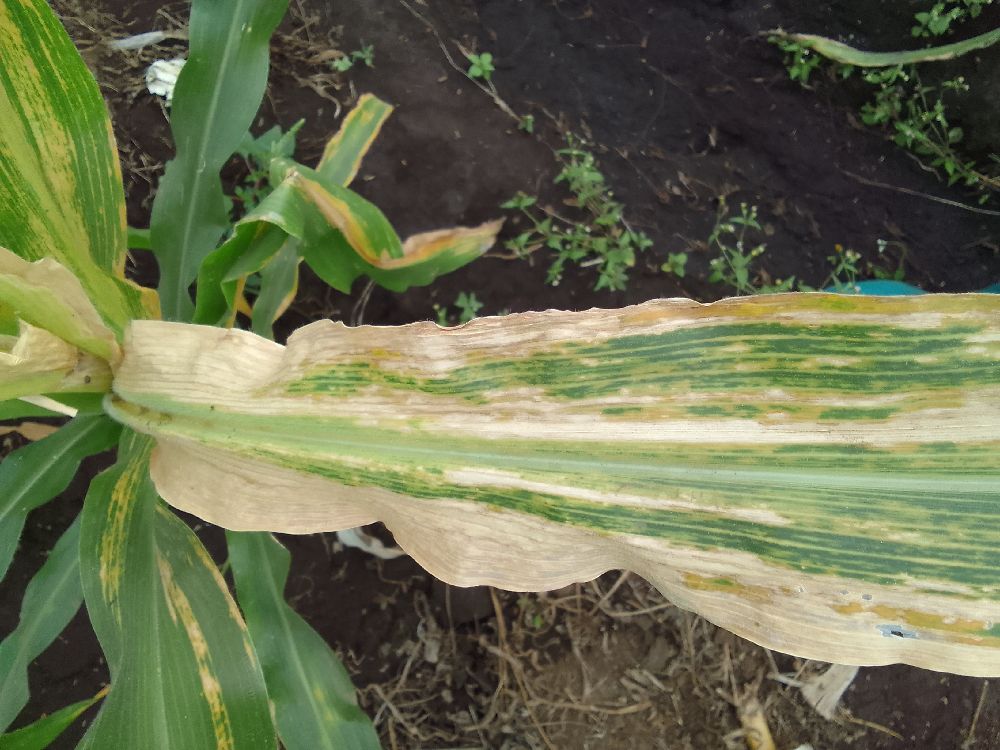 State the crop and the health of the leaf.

maize, maize lethal necrosis
